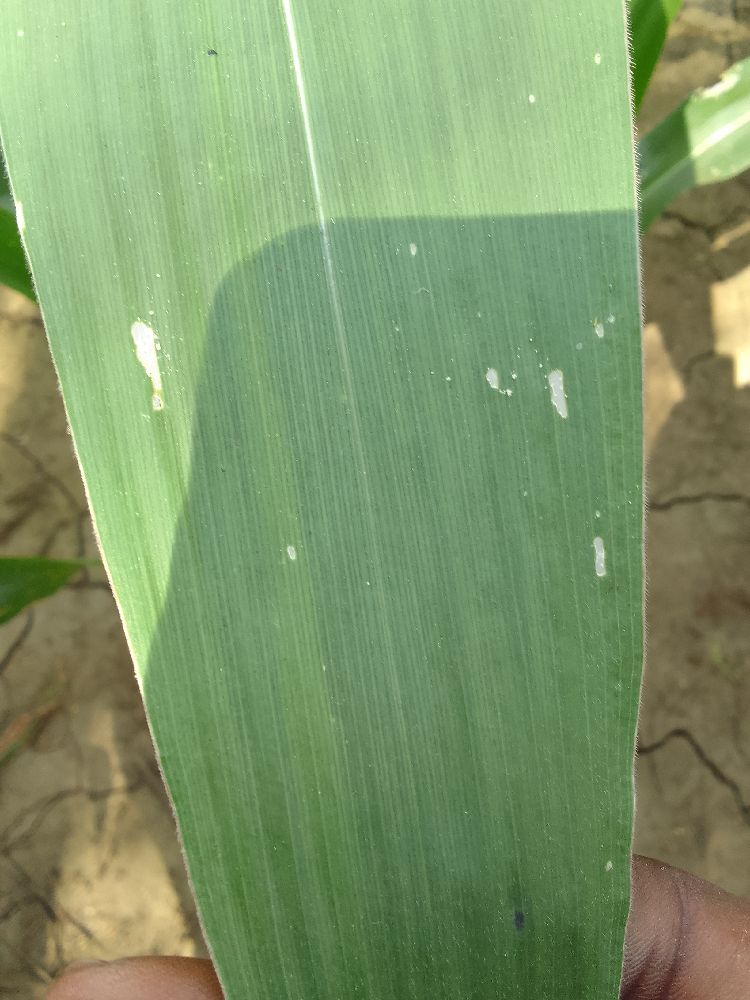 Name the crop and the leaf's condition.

maize, healthy
